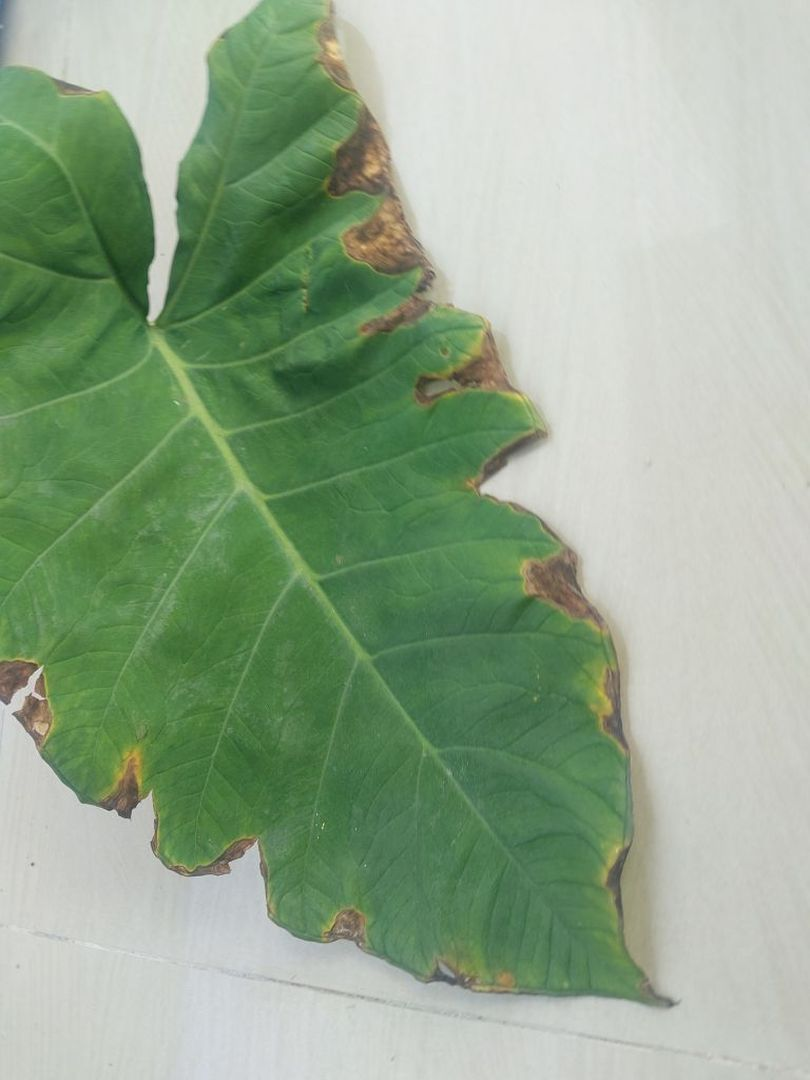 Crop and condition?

taro, leaf blight
